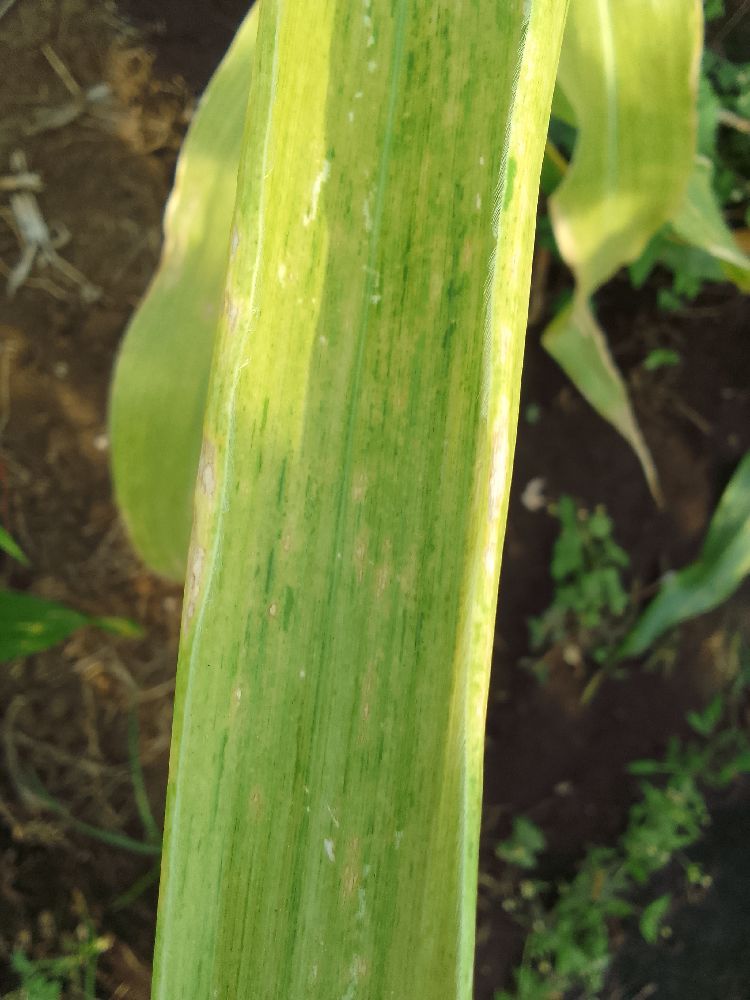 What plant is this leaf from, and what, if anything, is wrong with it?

maize, maize lethal necrosis
